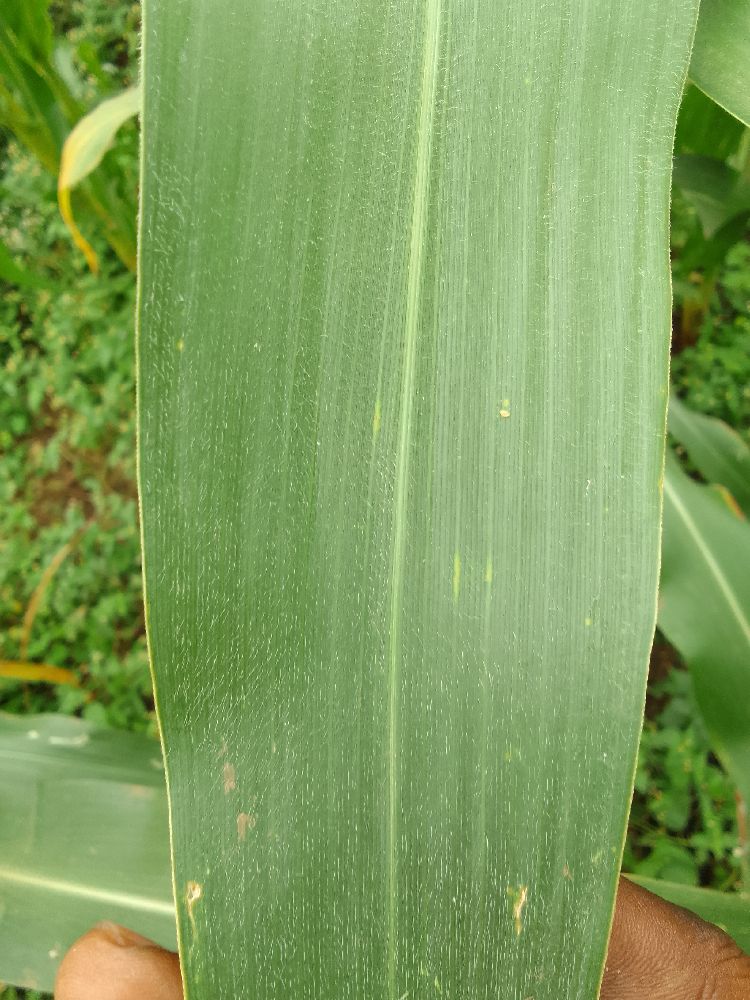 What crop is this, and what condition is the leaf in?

maize, healthy
